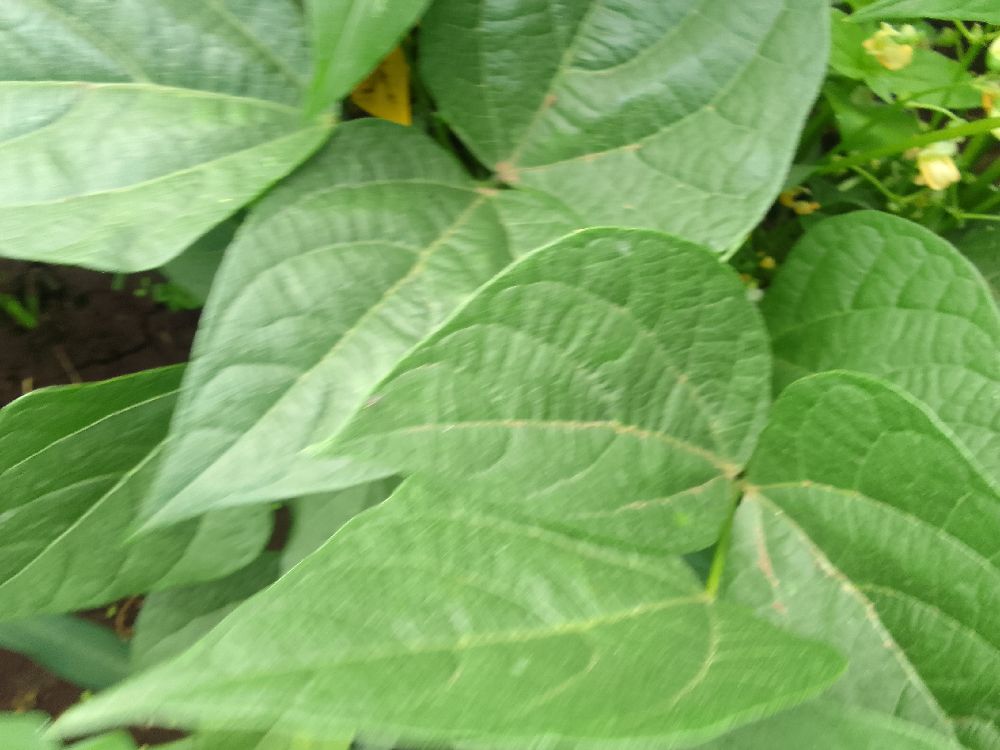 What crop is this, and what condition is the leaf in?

common bean, healthy
